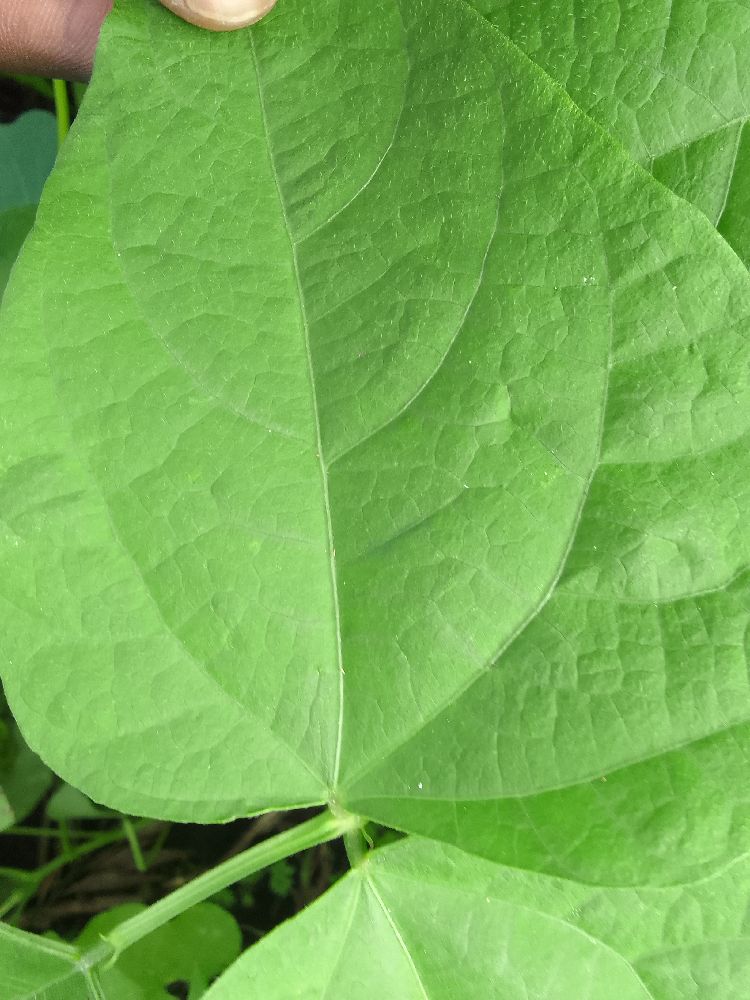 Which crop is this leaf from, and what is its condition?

common bean, healthy
